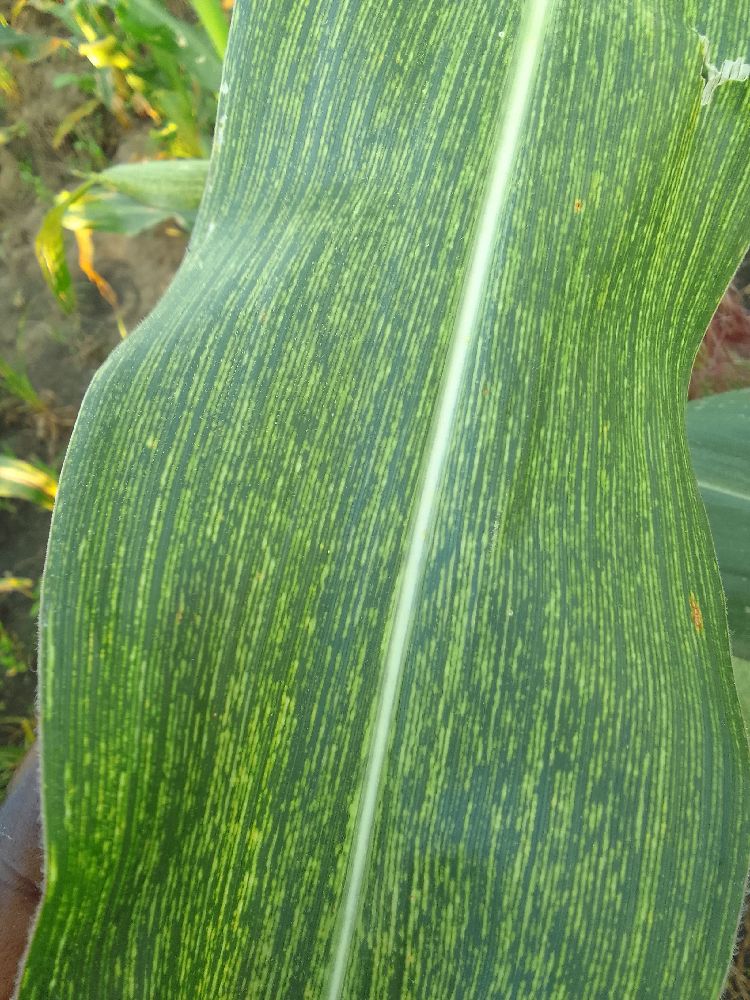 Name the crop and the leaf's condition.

maize, maize streak virus
